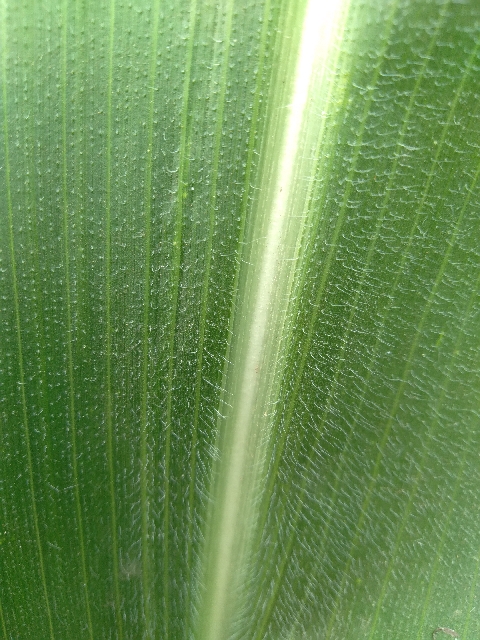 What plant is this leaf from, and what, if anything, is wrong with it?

maize, healthy
